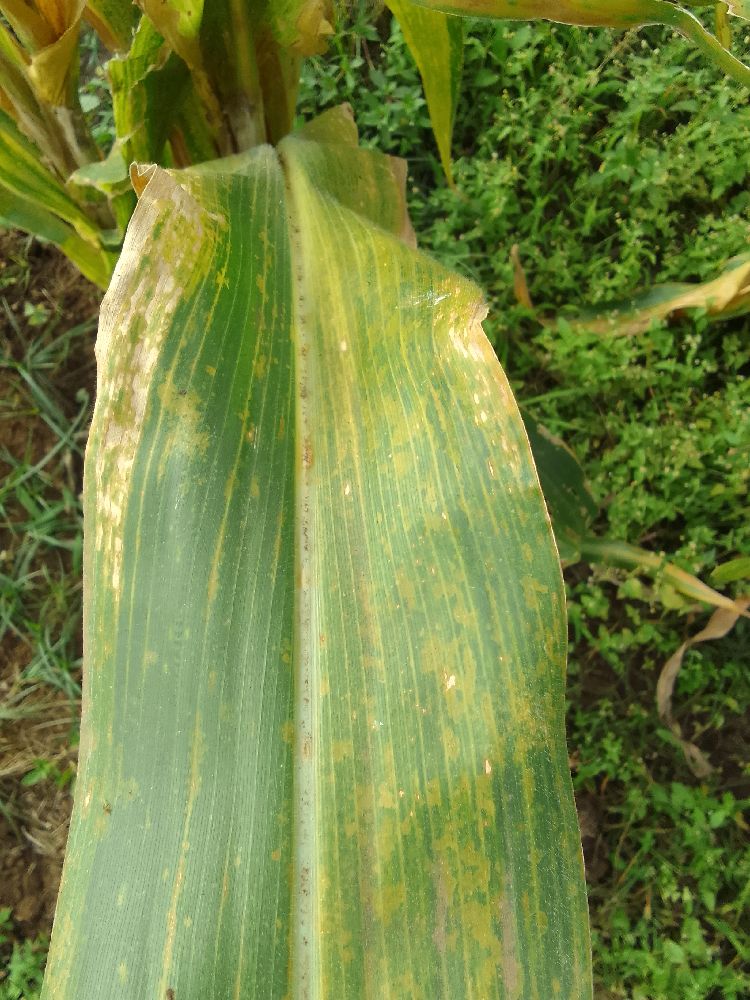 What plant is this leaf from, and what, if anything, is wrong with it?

maize, maize lethal necrosis
